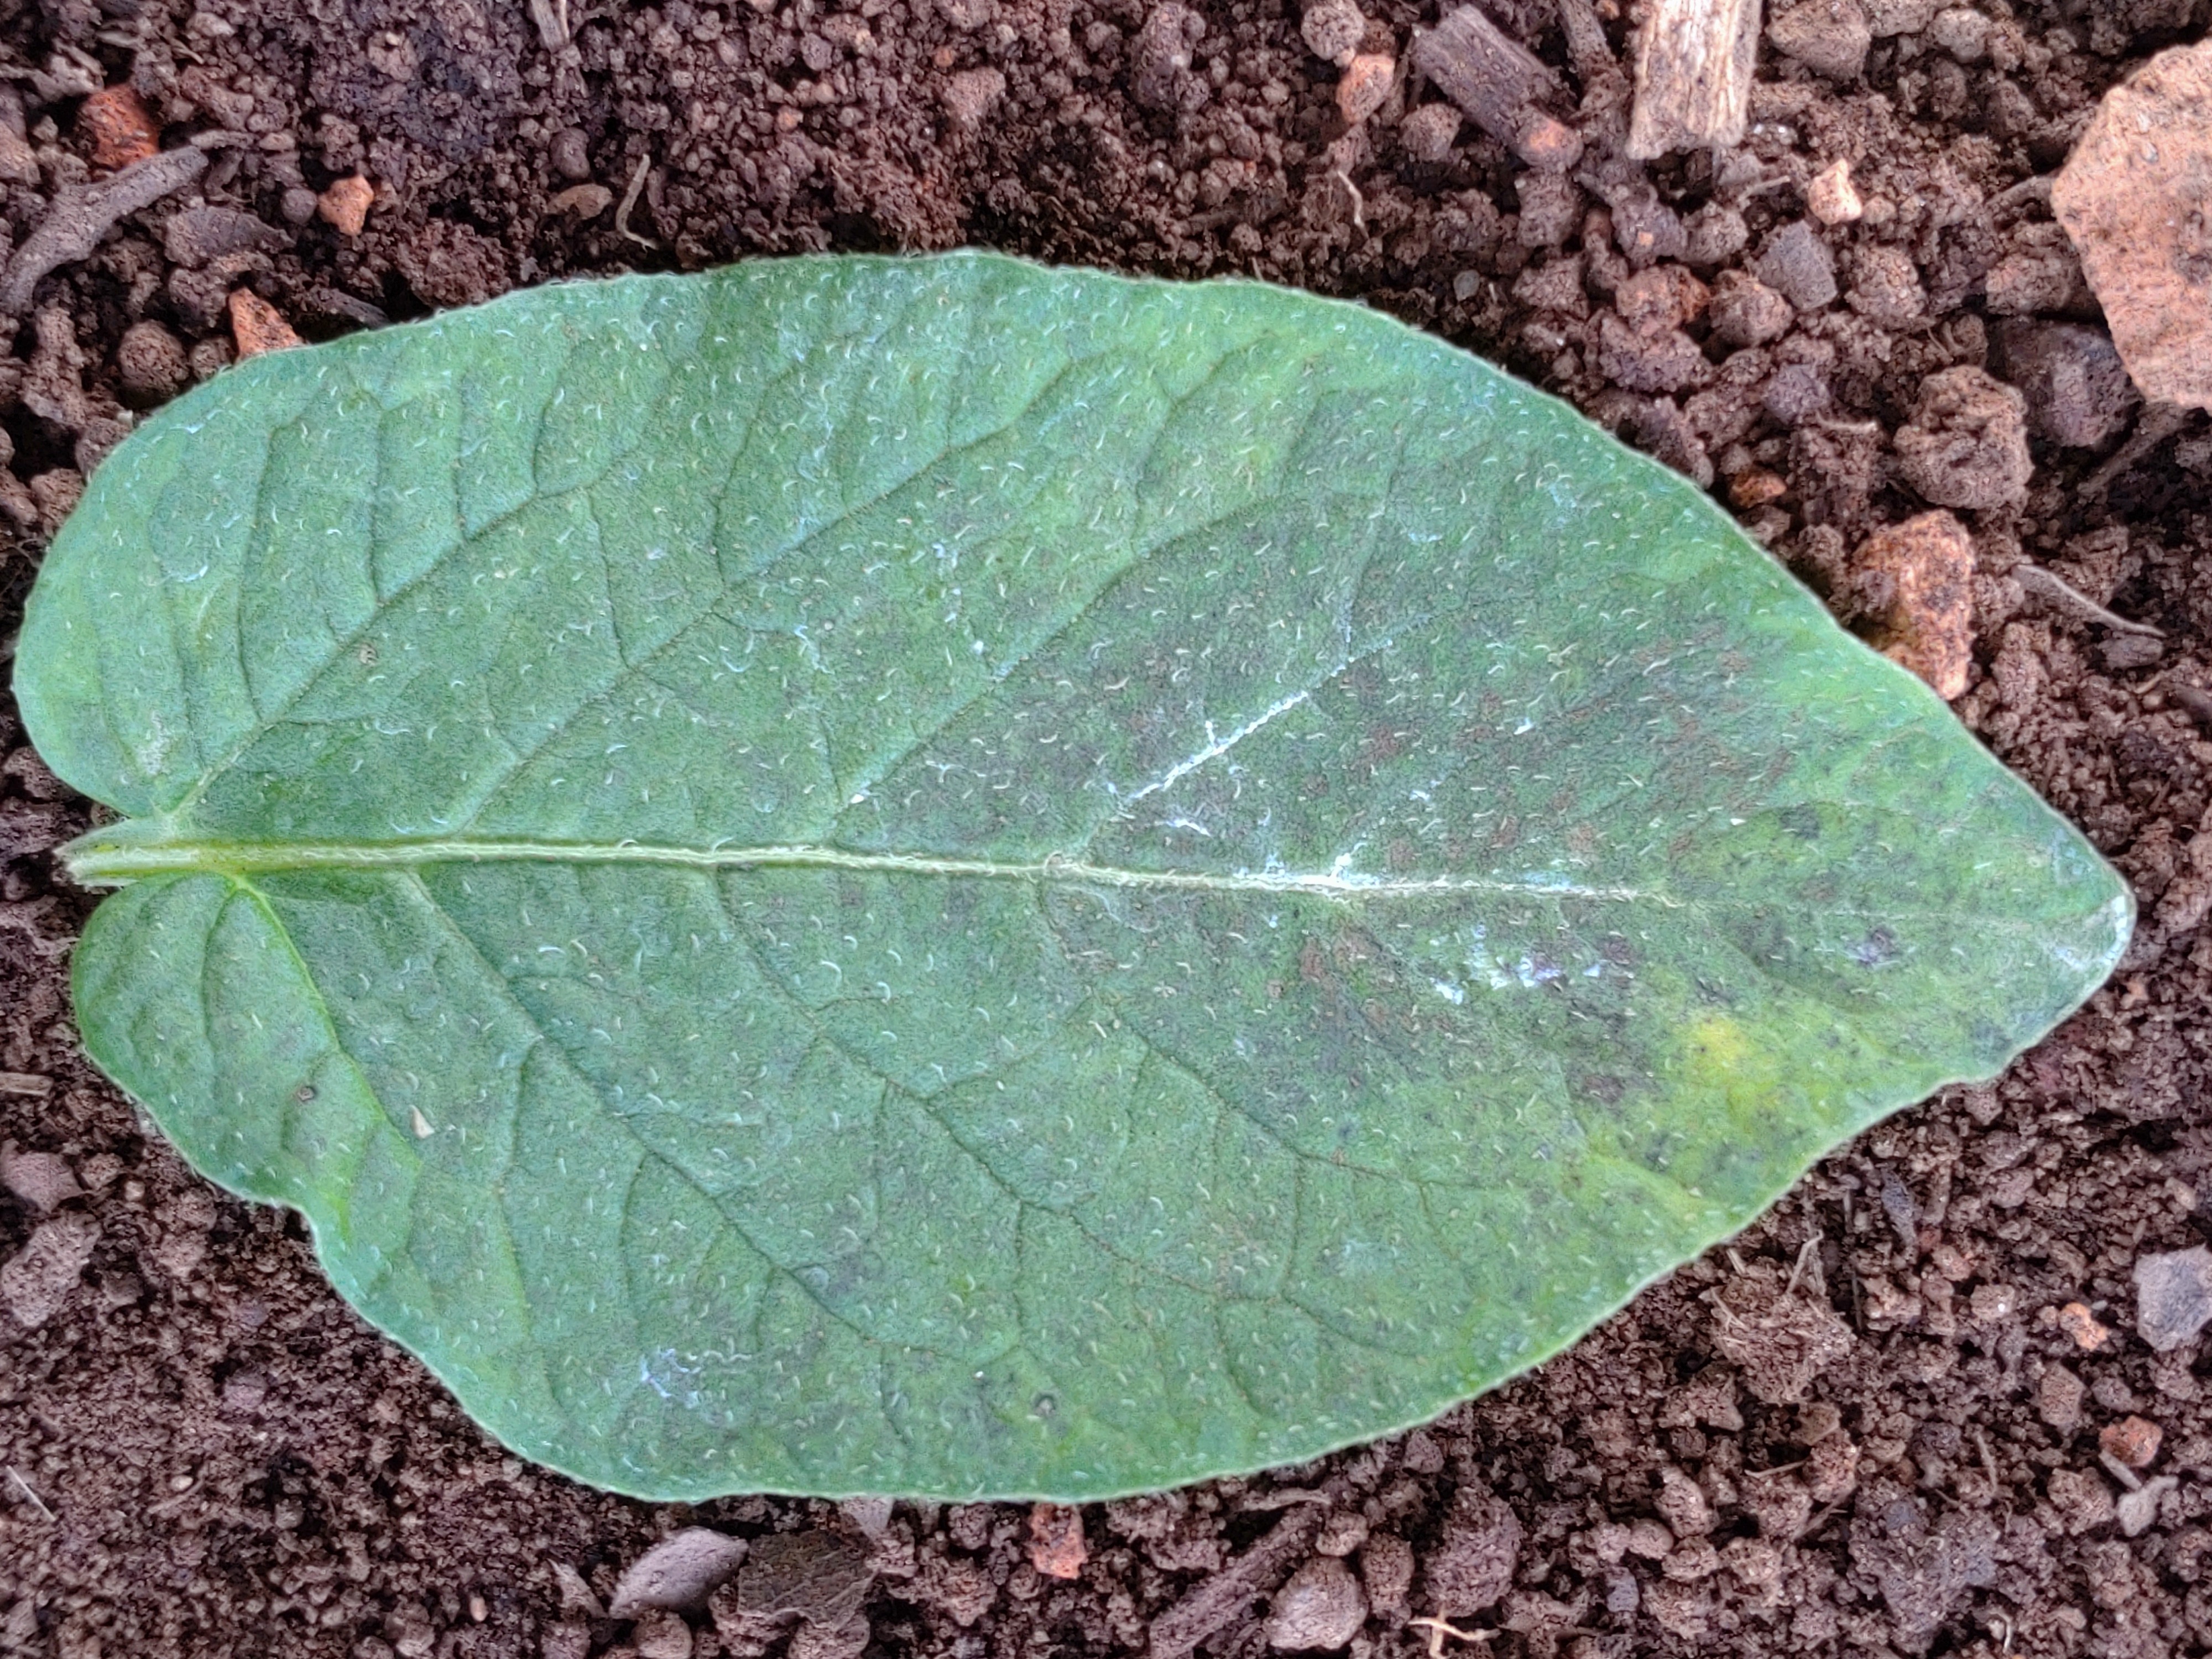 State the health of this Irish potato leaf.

late blight
